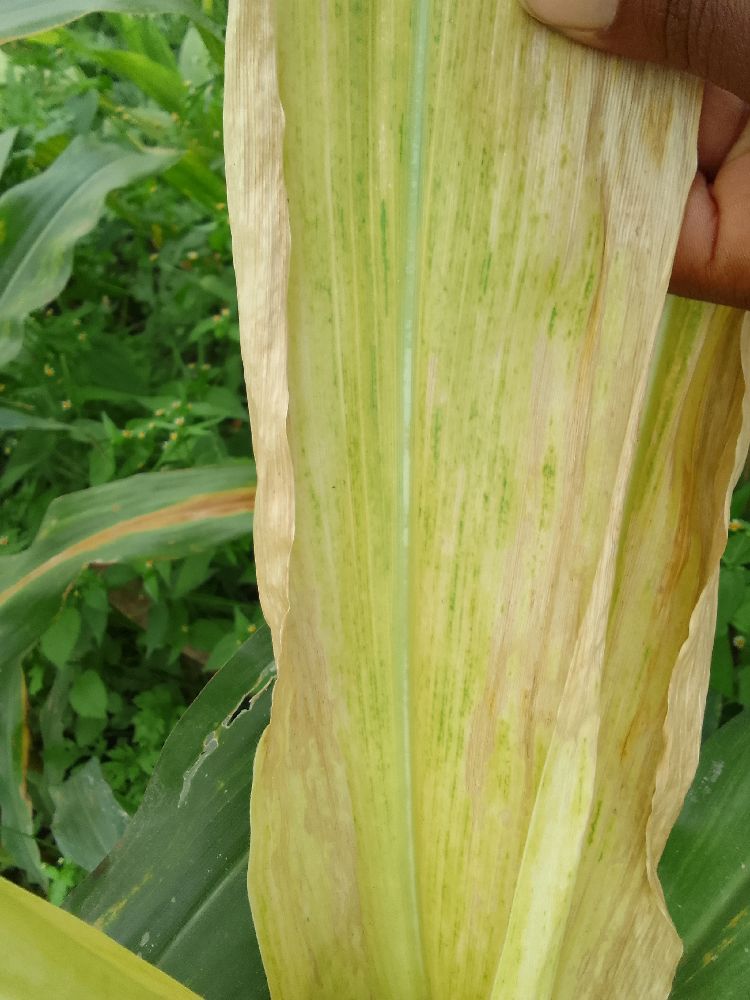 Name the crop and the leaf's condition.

maize, maize lethal necrosis
